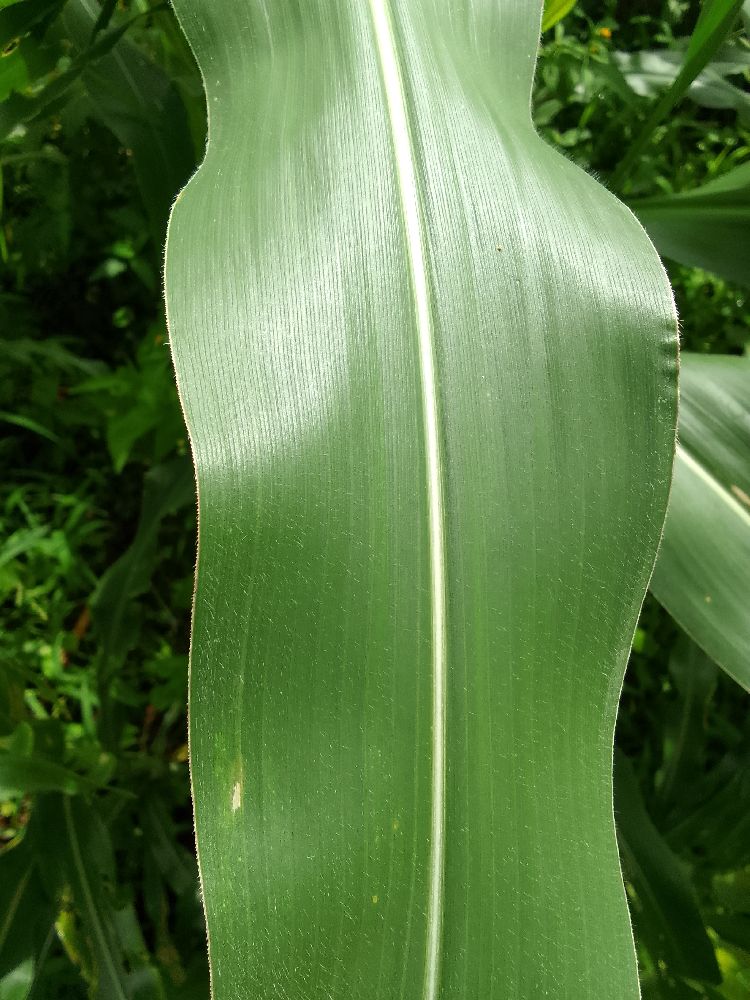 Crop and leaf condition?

maize, healthy
